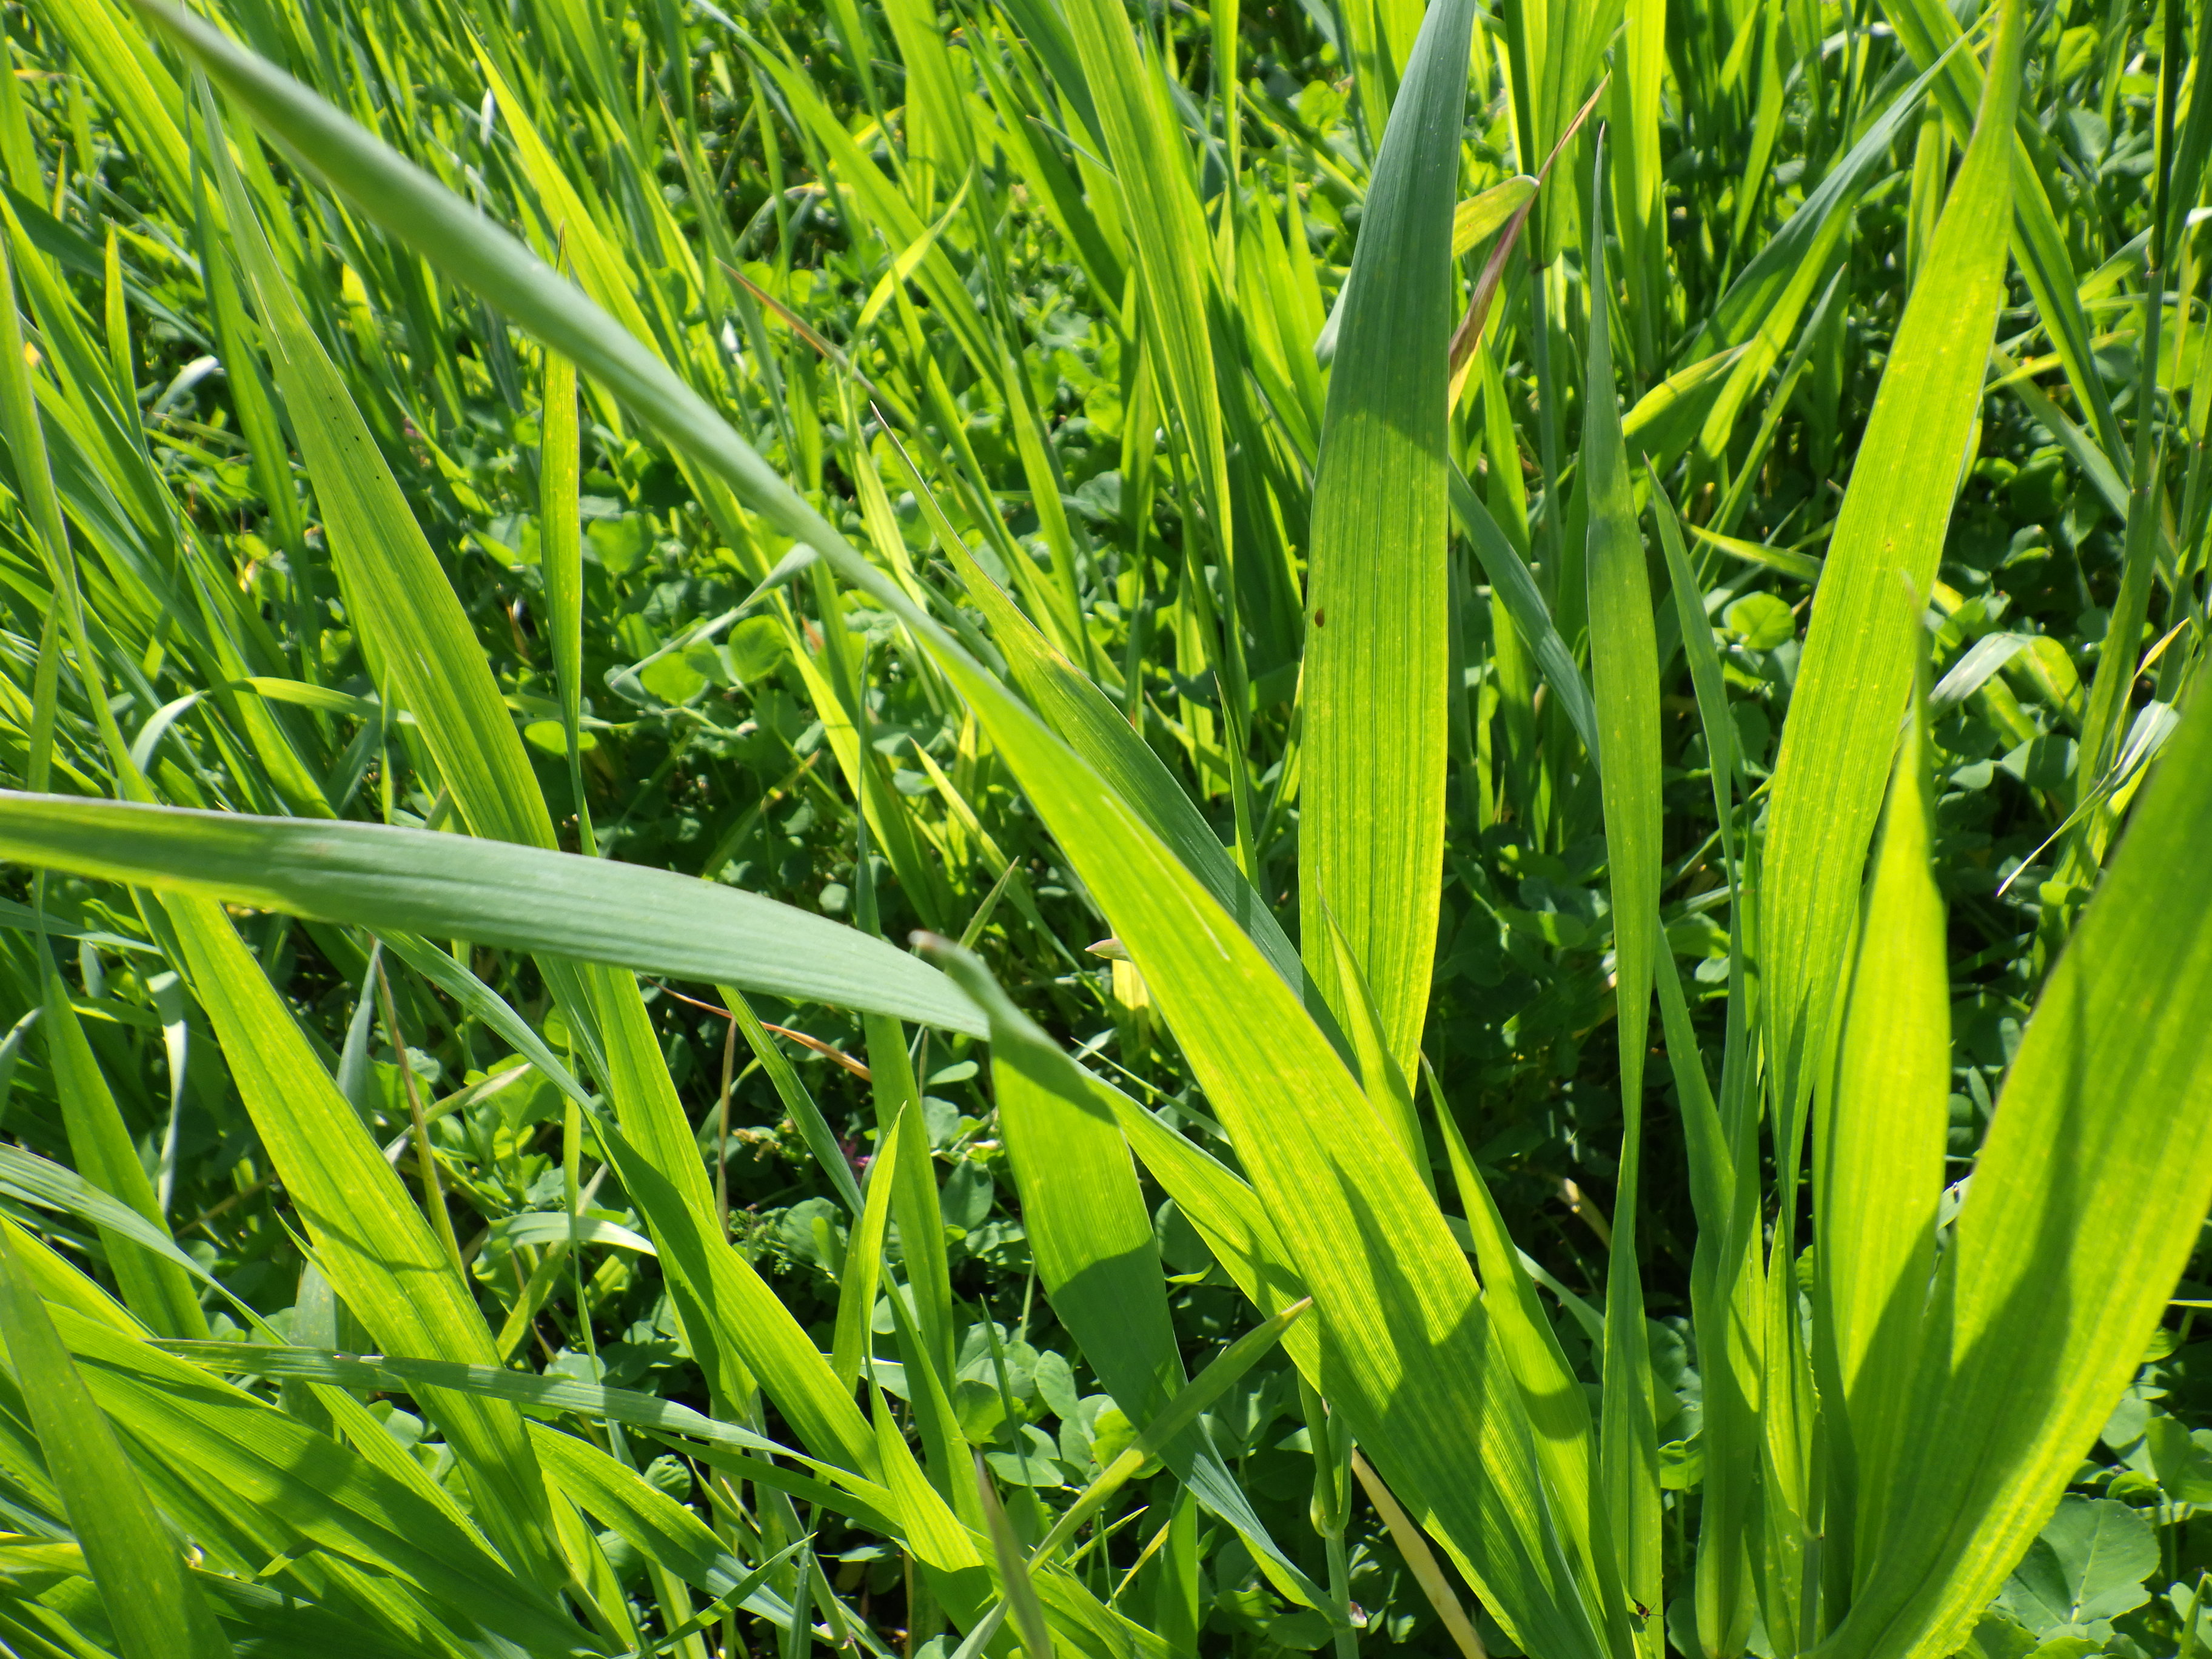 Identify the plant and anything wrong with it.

wheat, phosphorous deficiency, unknown
